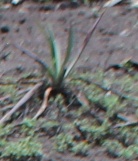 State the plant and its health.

agave, sick
